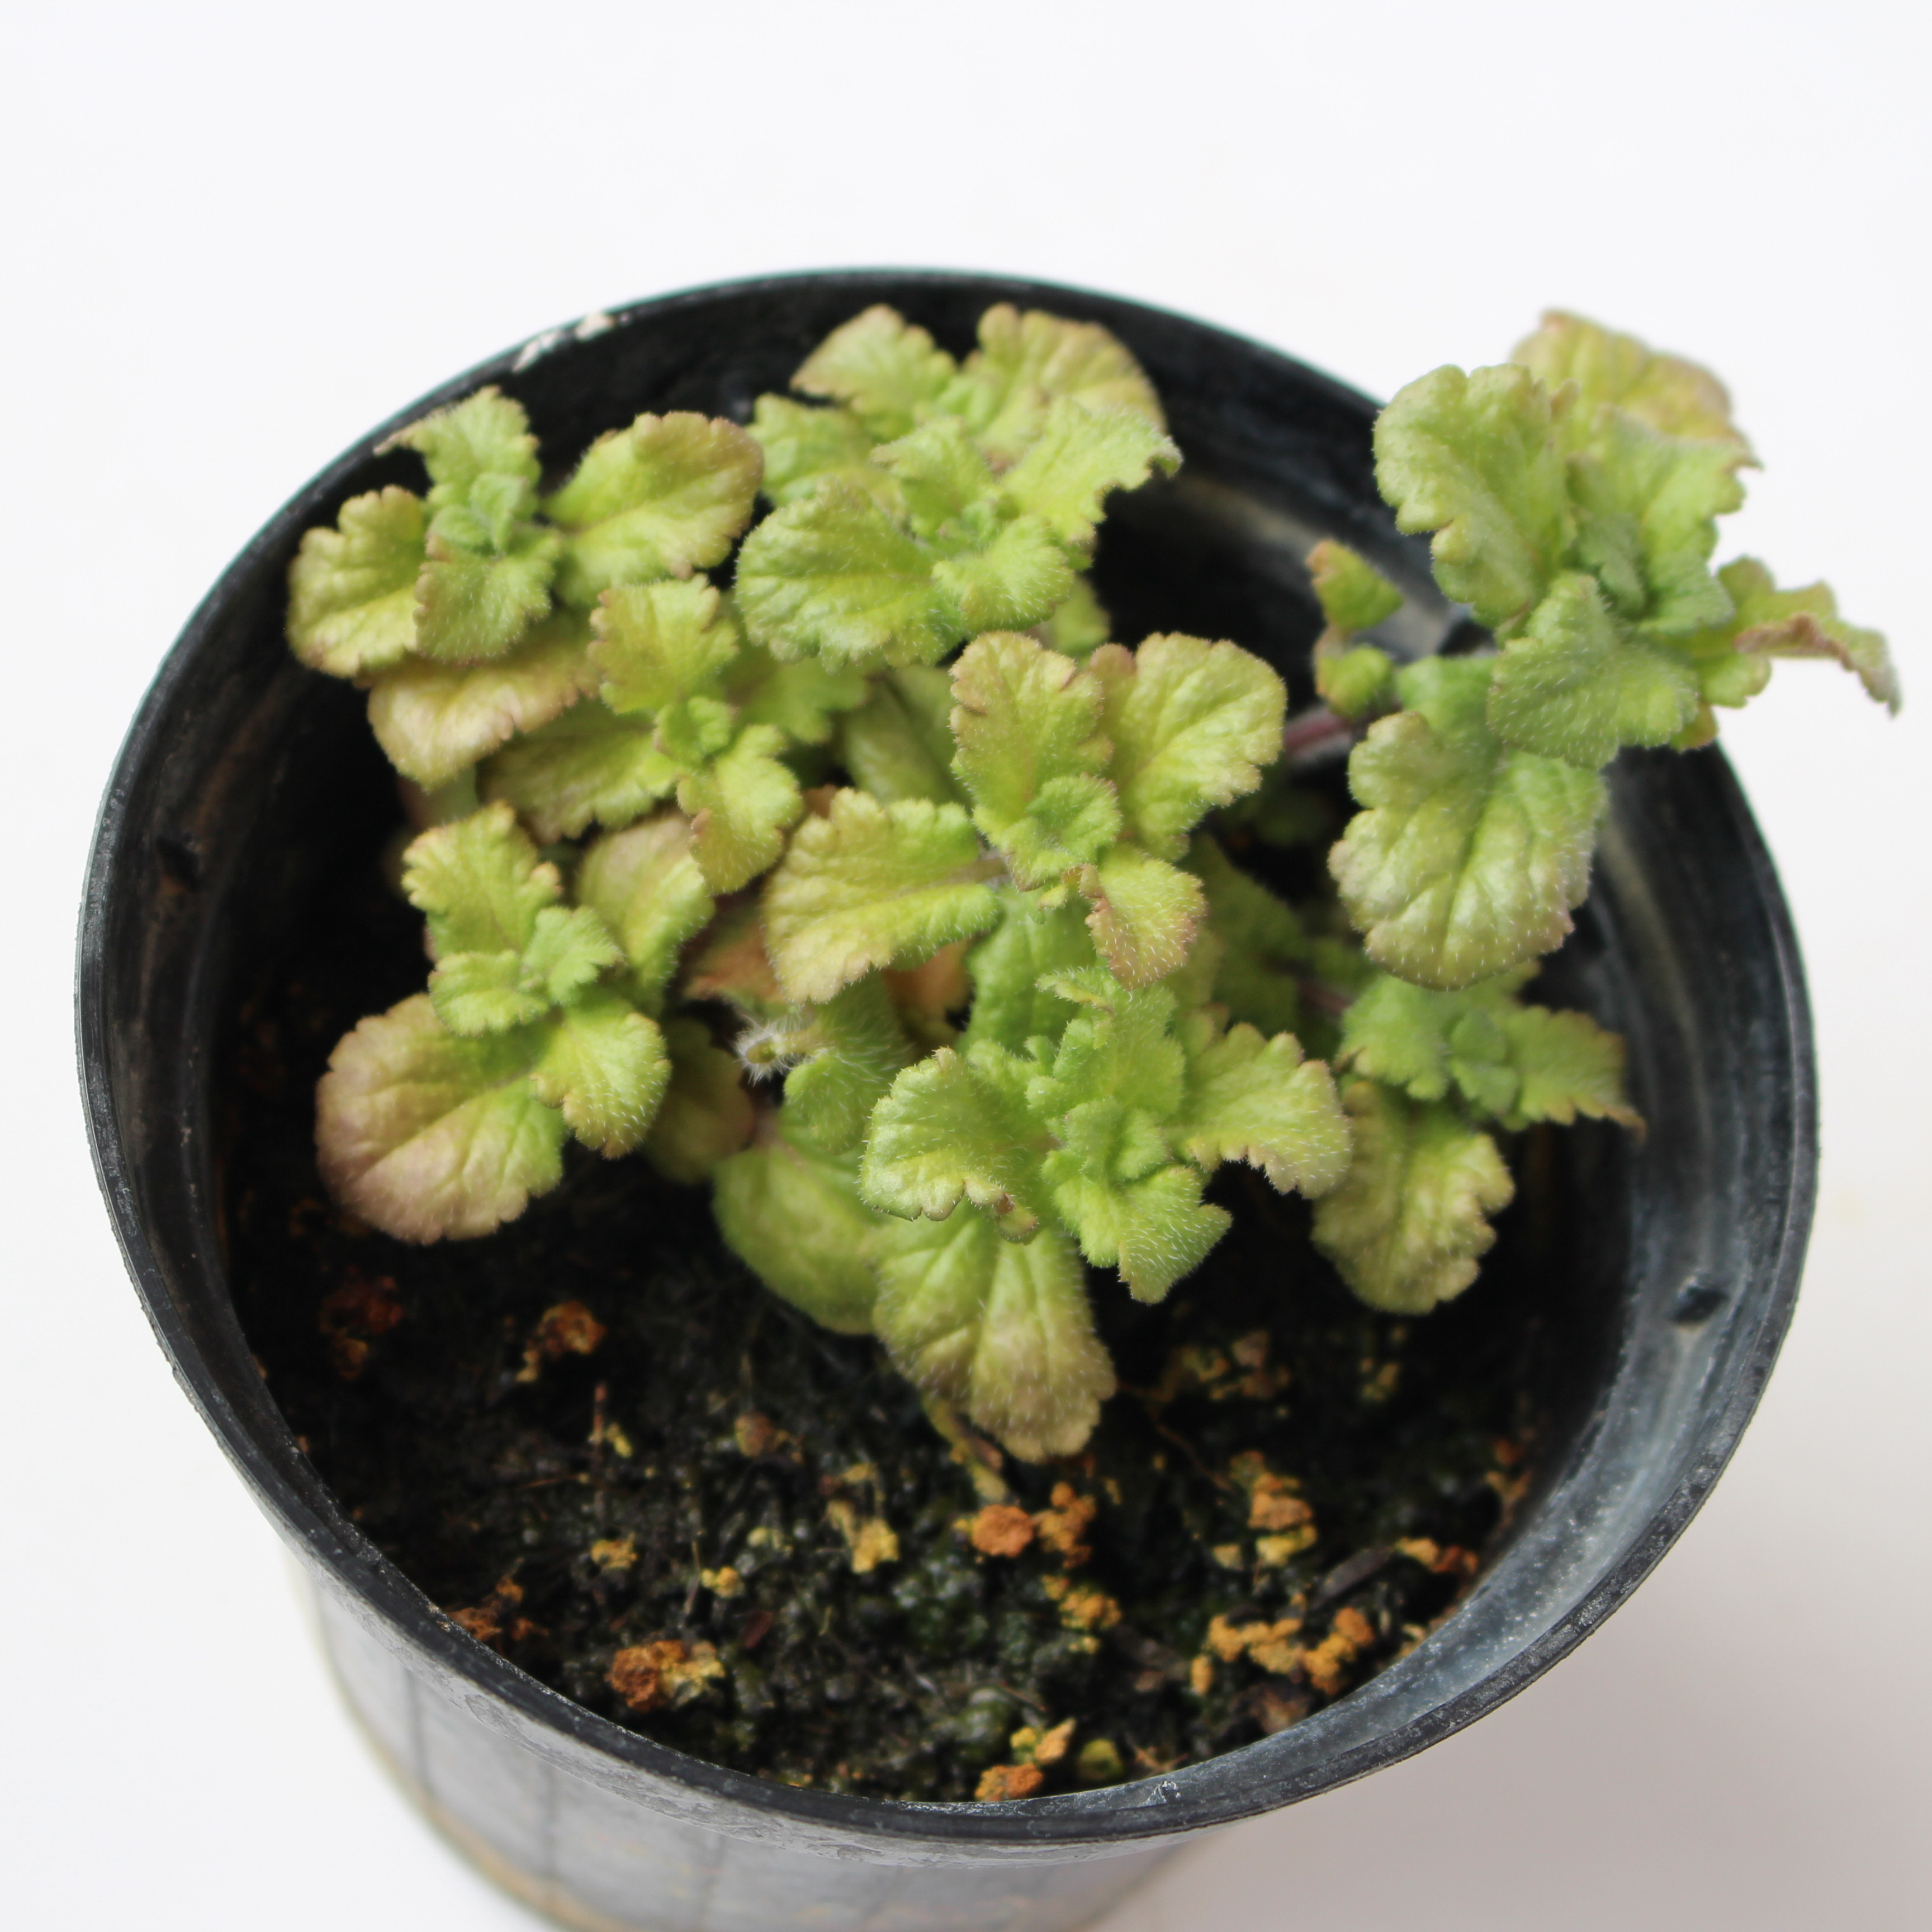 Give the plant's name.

Veronica persica
